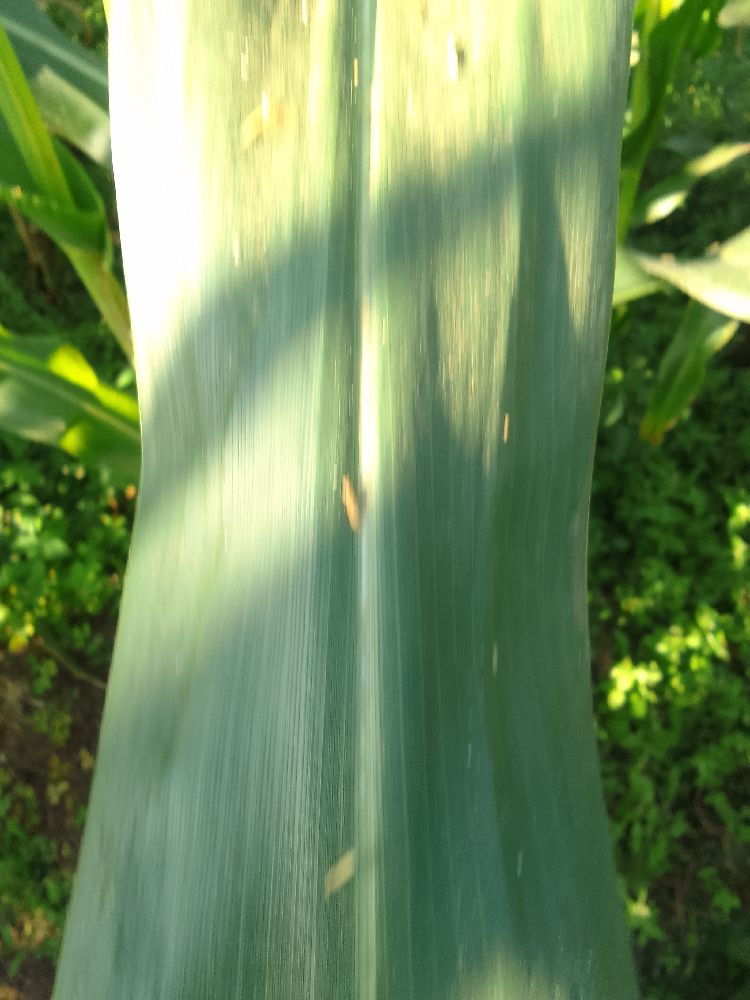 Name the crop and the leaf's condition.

maize, healthy
